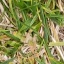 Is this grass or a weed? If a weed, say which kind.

grass
